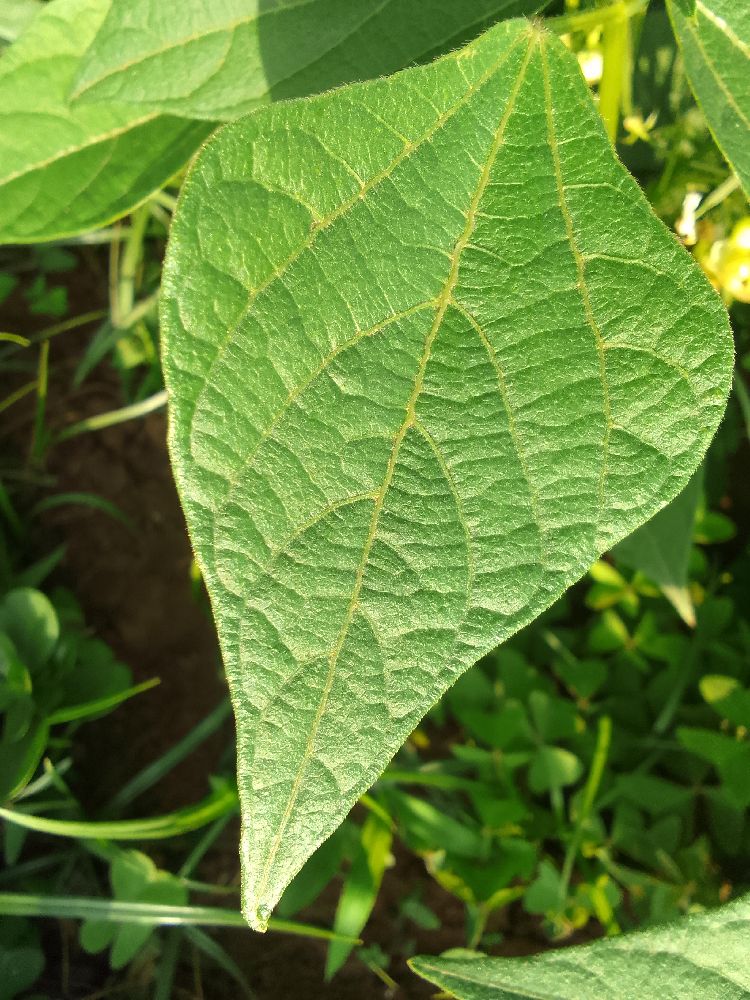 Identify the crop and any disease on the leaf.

common bean, healthy
